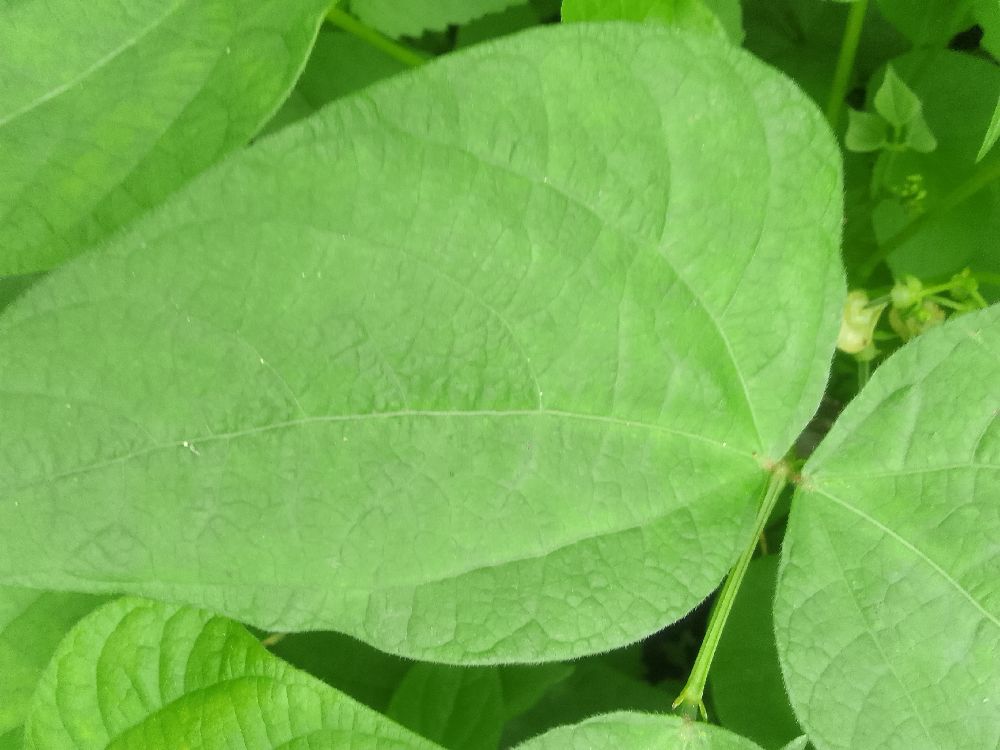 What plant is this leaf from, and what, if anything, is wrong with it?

common bean, healthy
